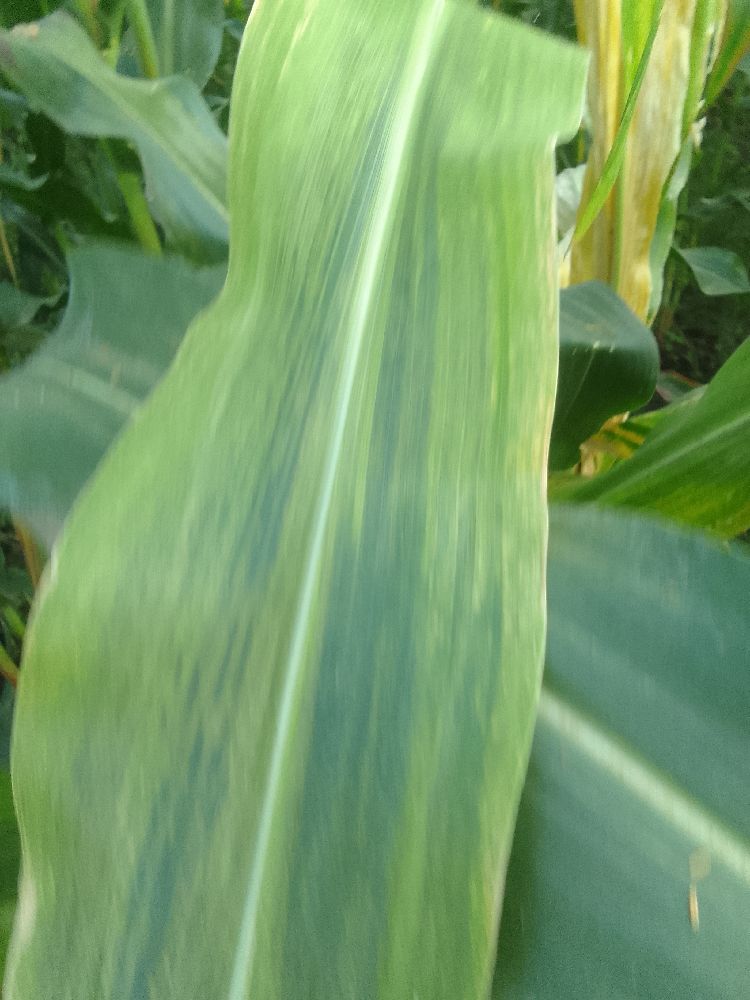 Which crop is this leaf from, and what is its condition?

maize, maize lethal necrosis
